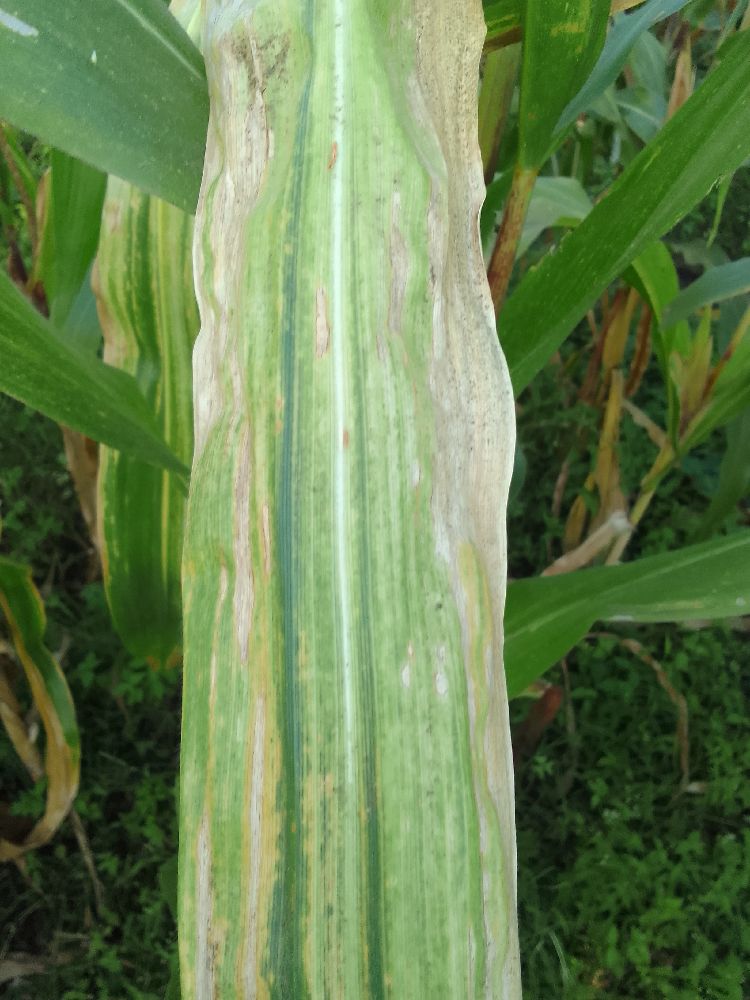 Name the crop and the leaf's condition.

maize, maize lethal necrosis
